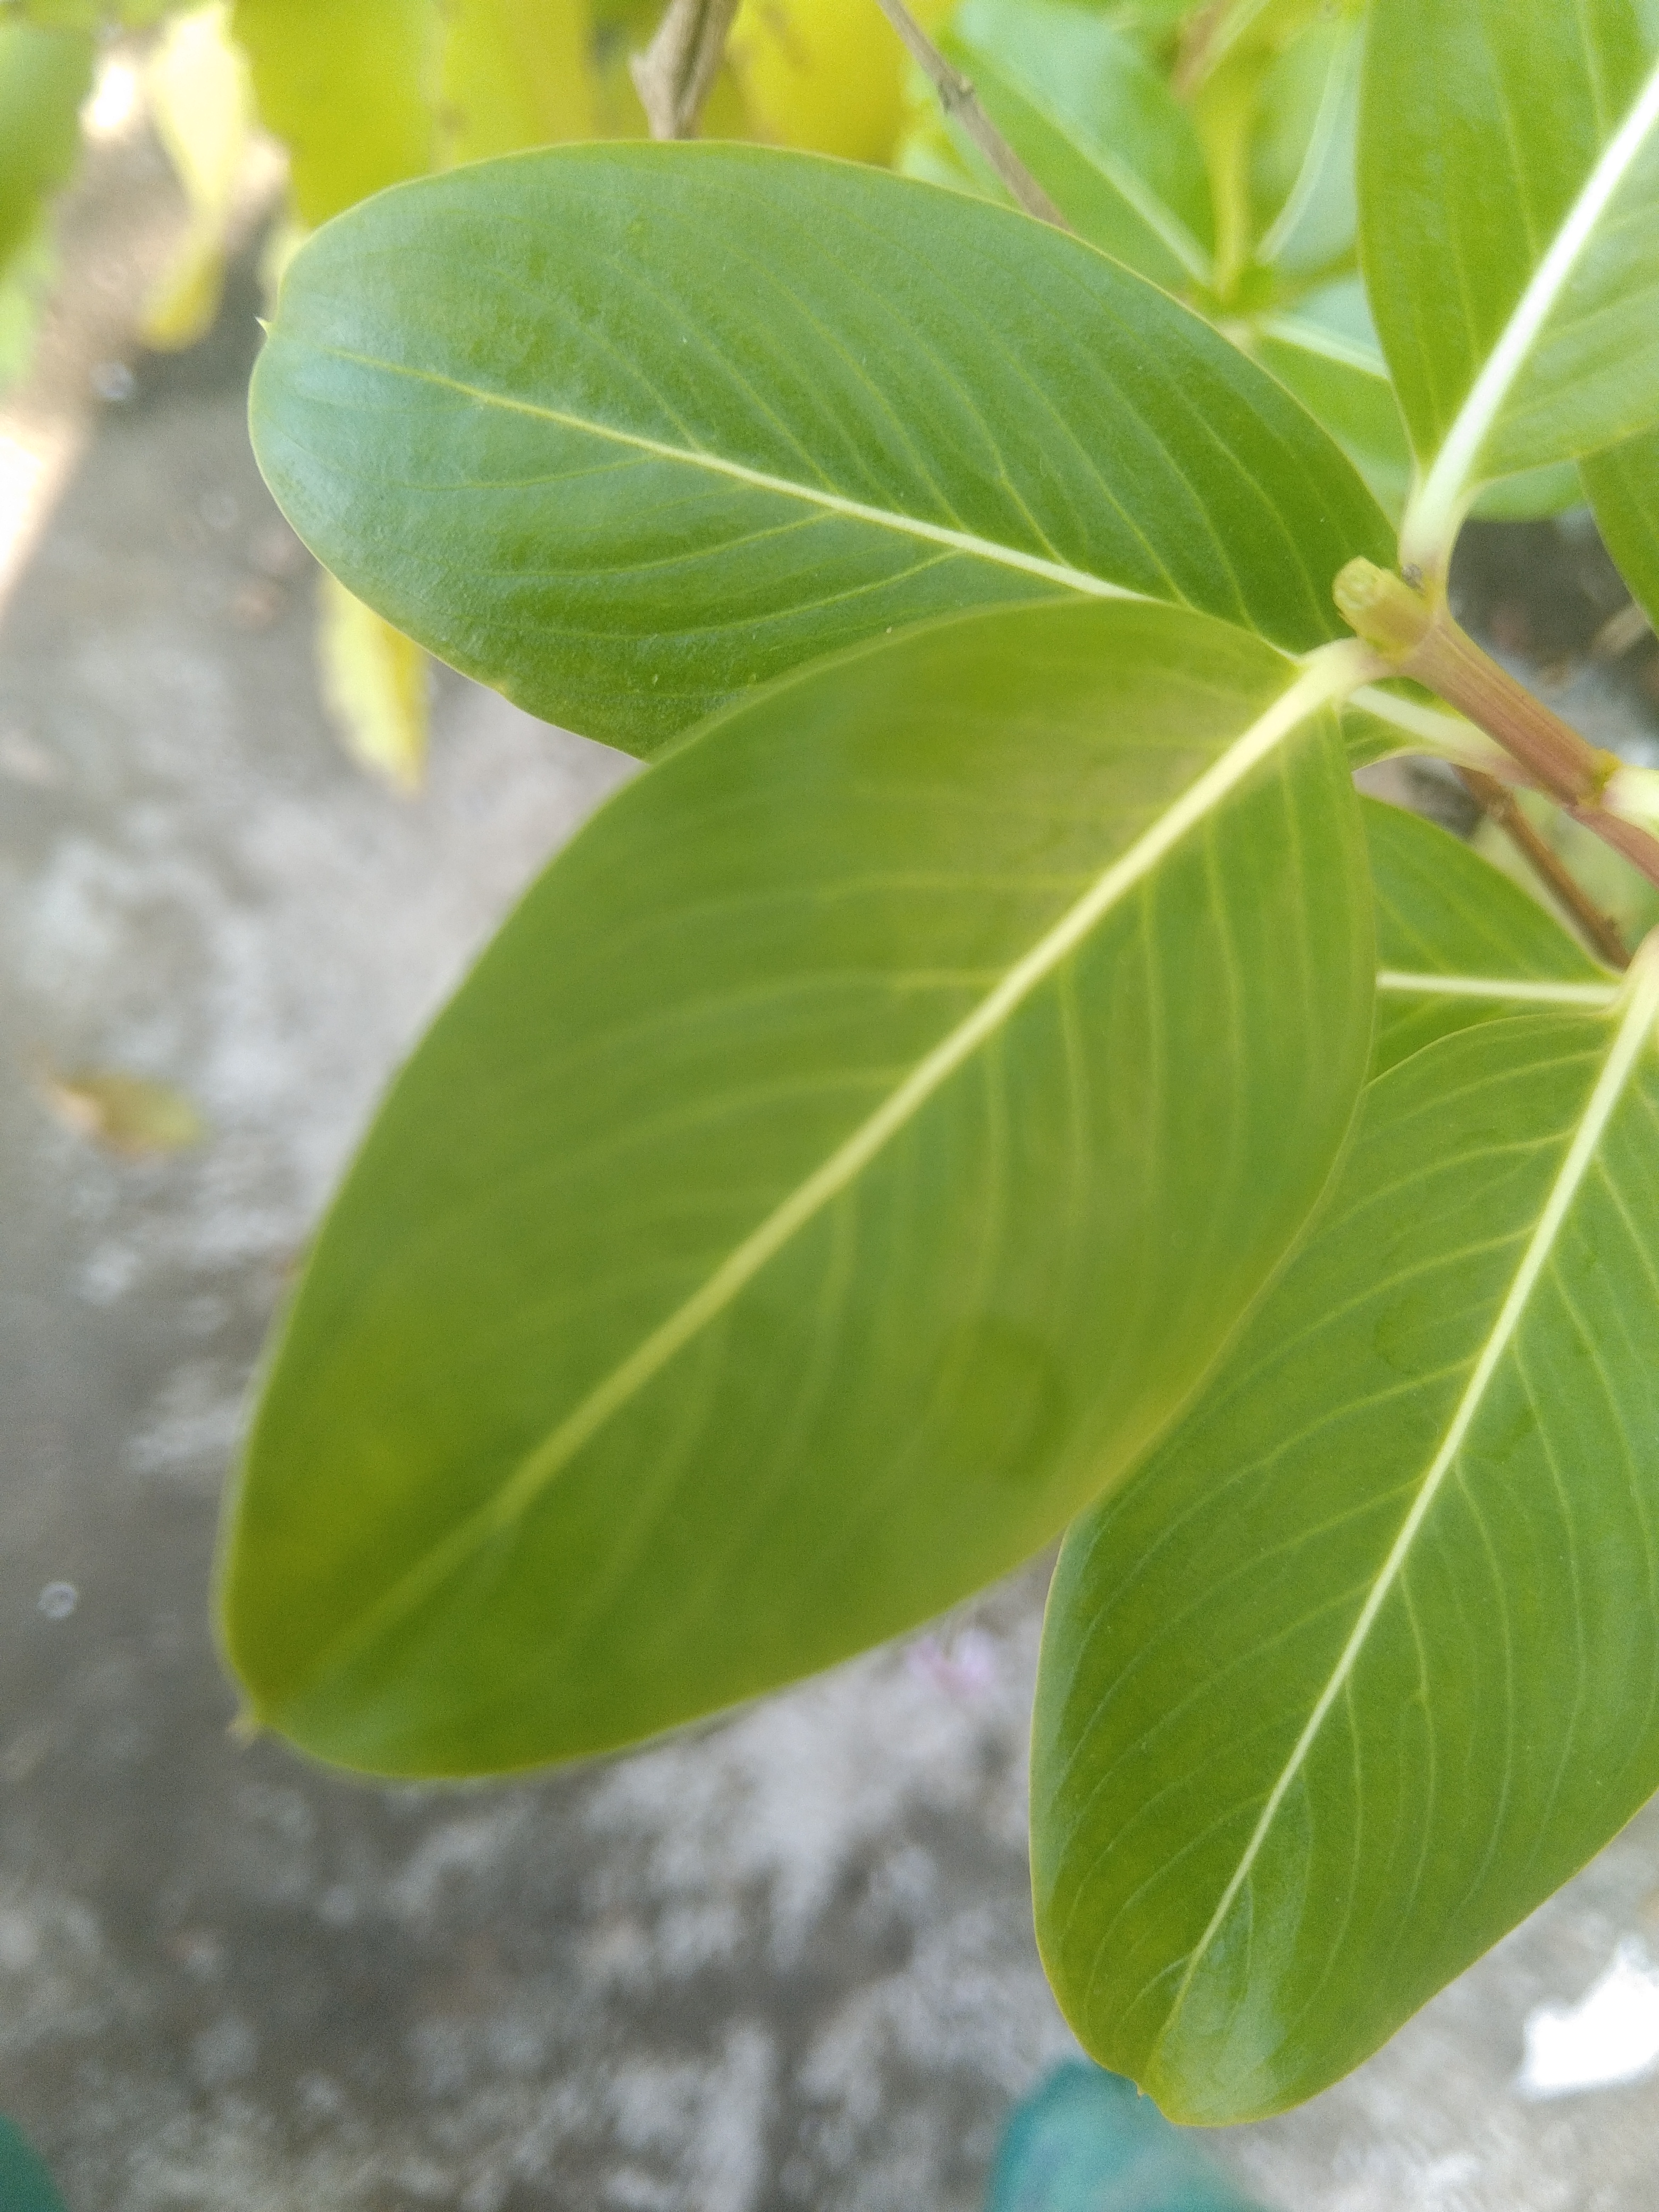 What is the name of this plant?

rose periwinkle
